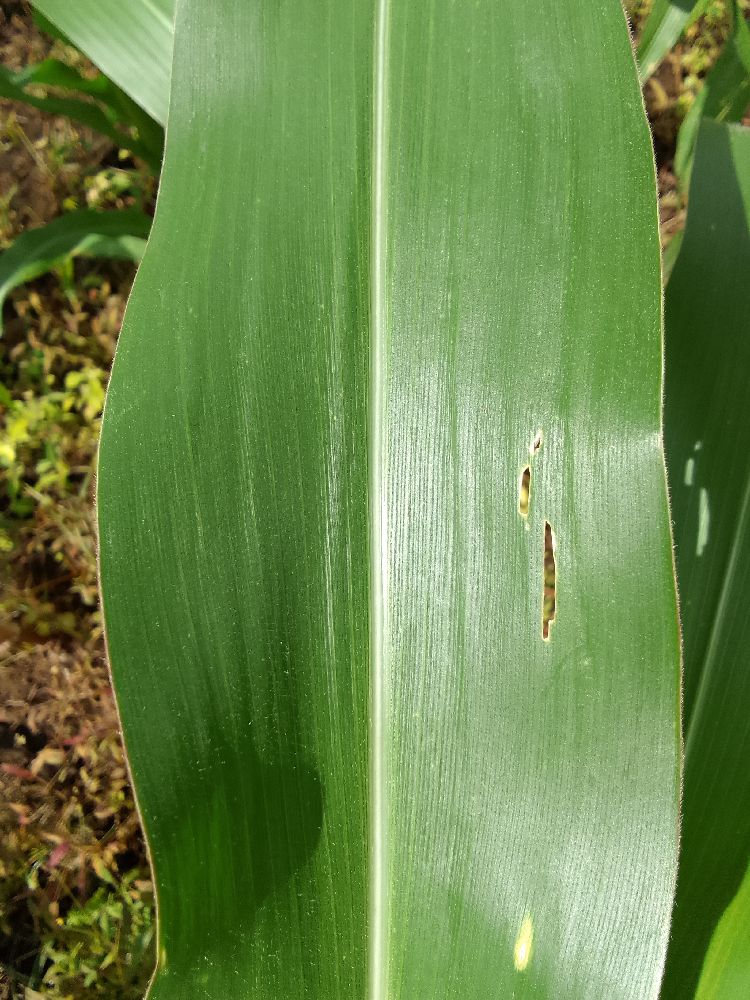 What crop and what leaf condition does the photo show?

maize, healthy
